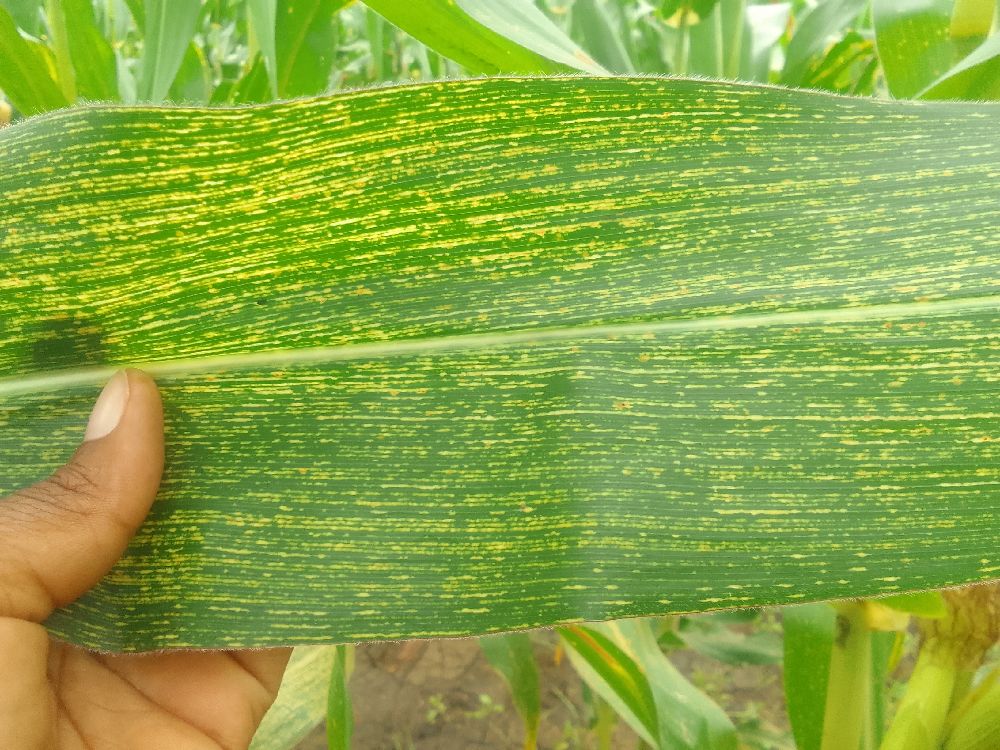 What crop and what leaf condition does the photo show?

maize, maize streak virus
